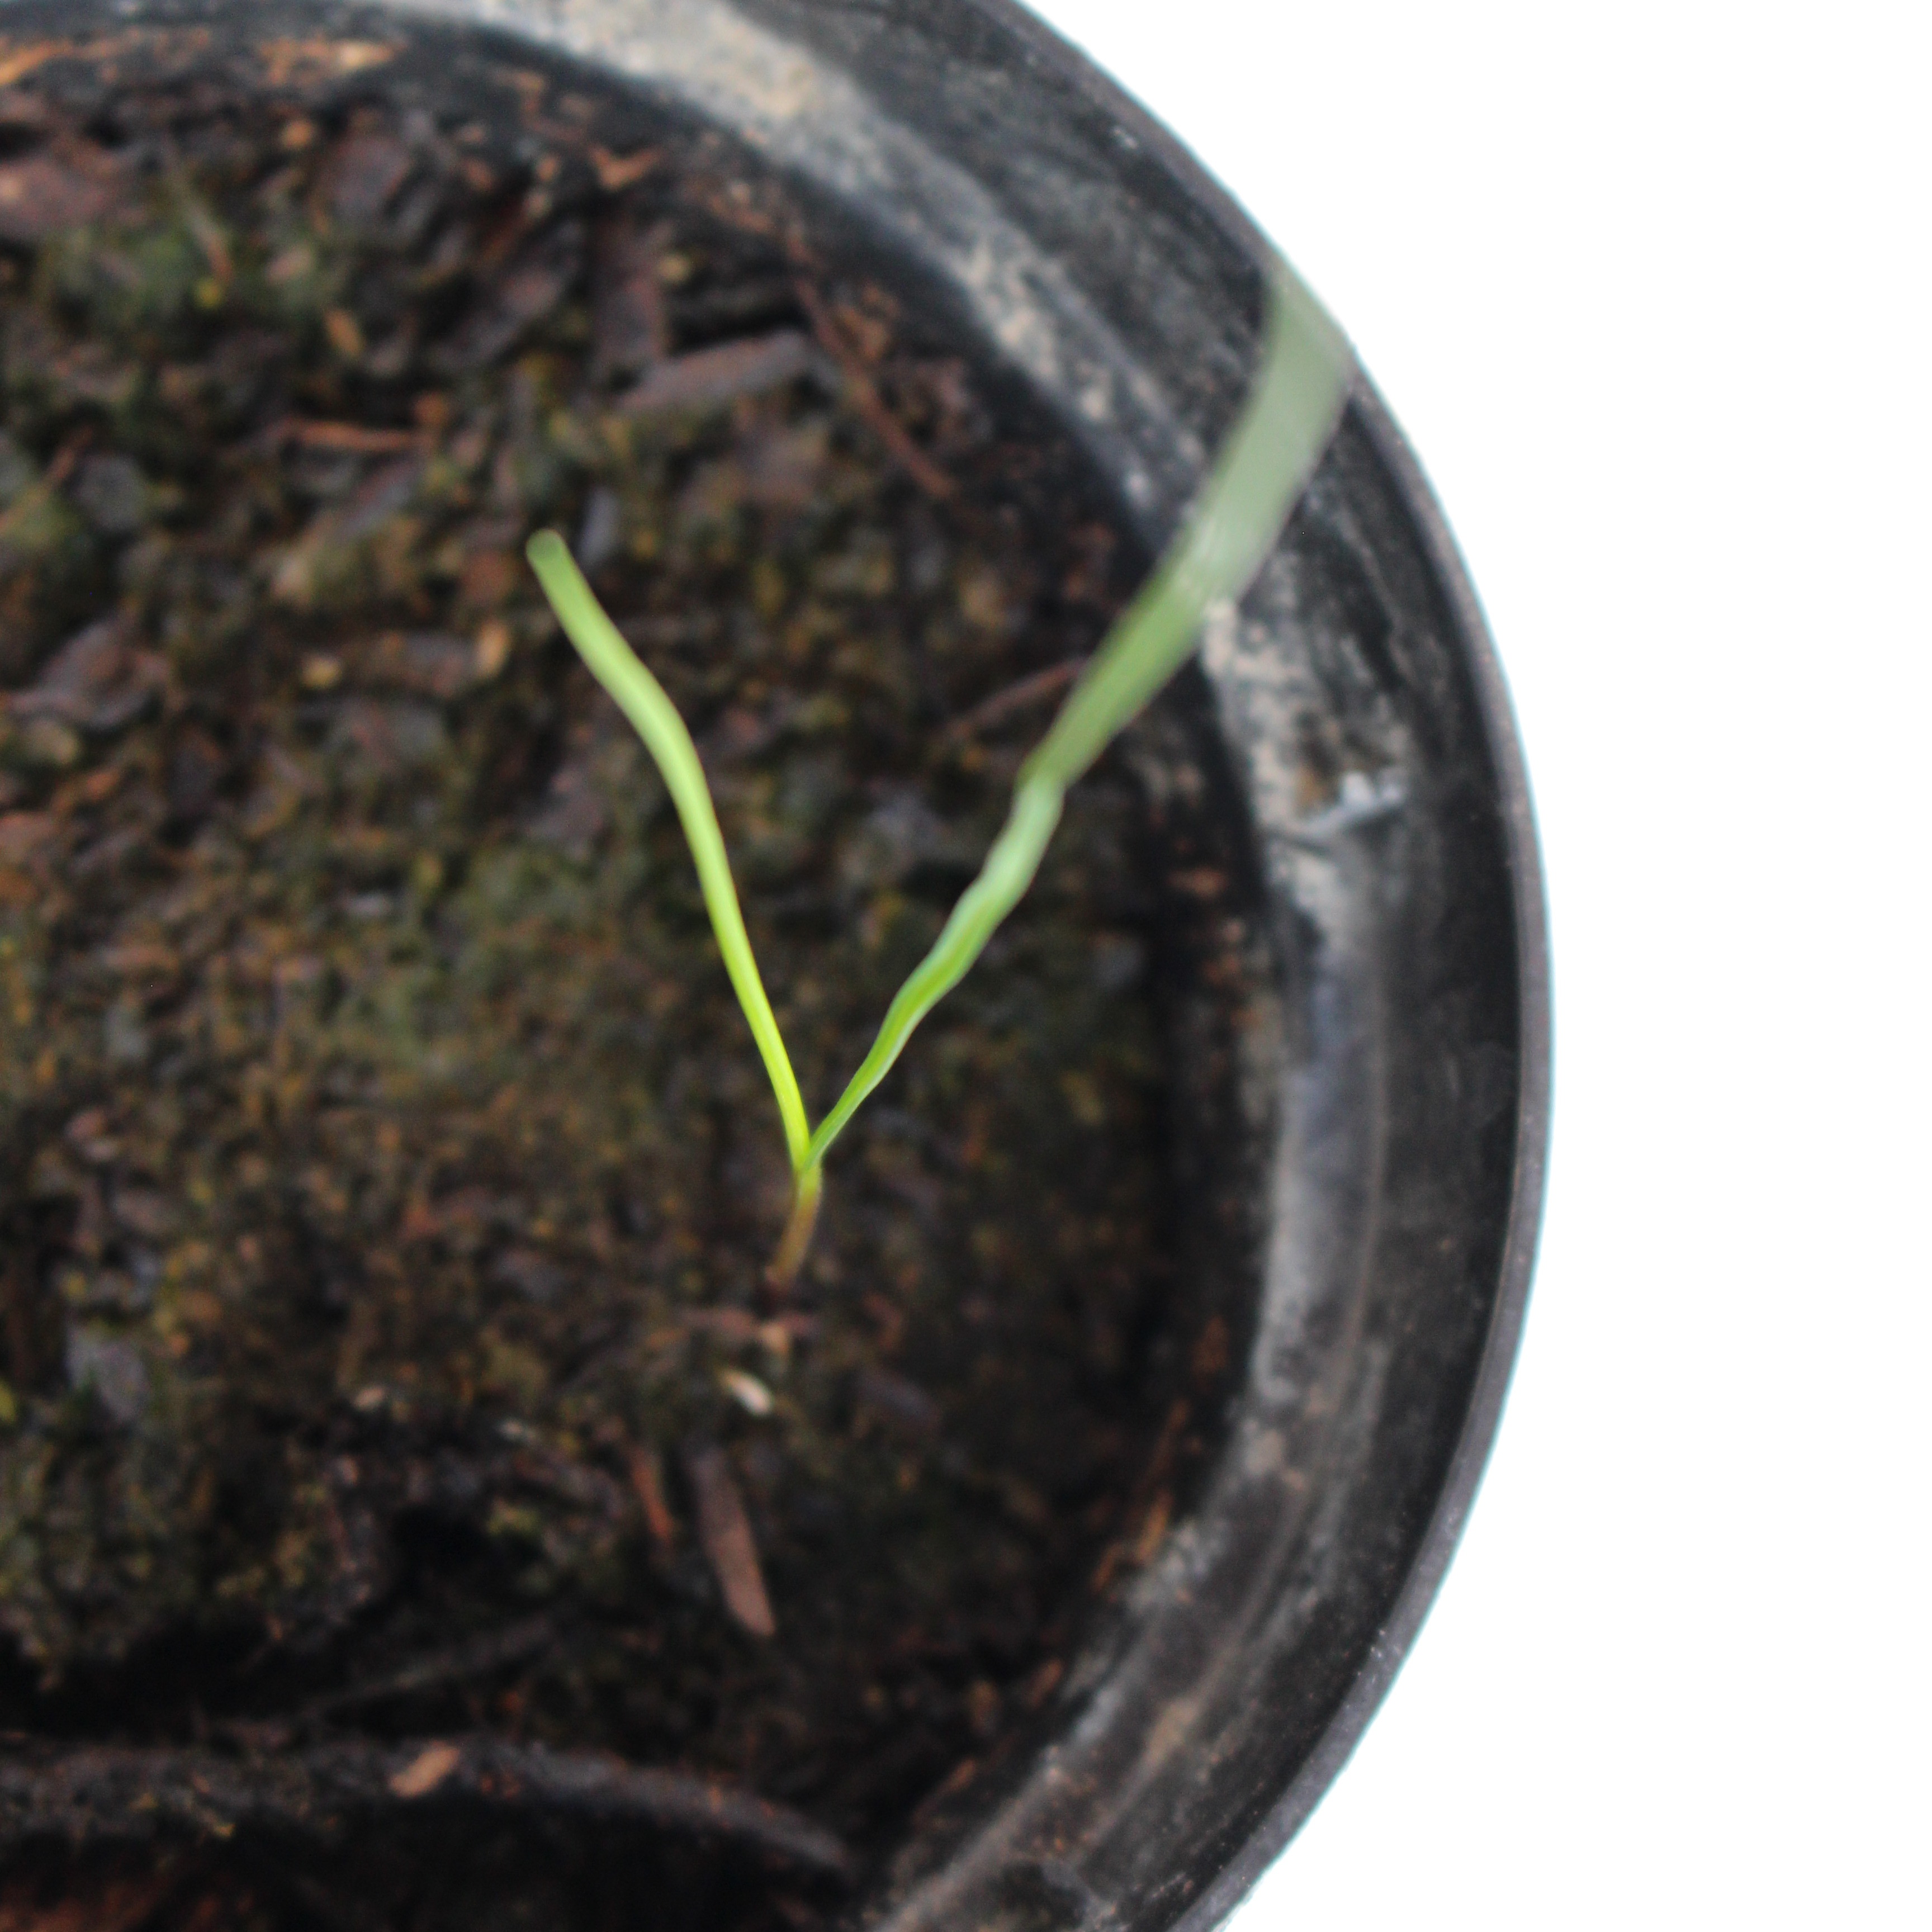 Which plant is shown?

Lolium multiflorum
